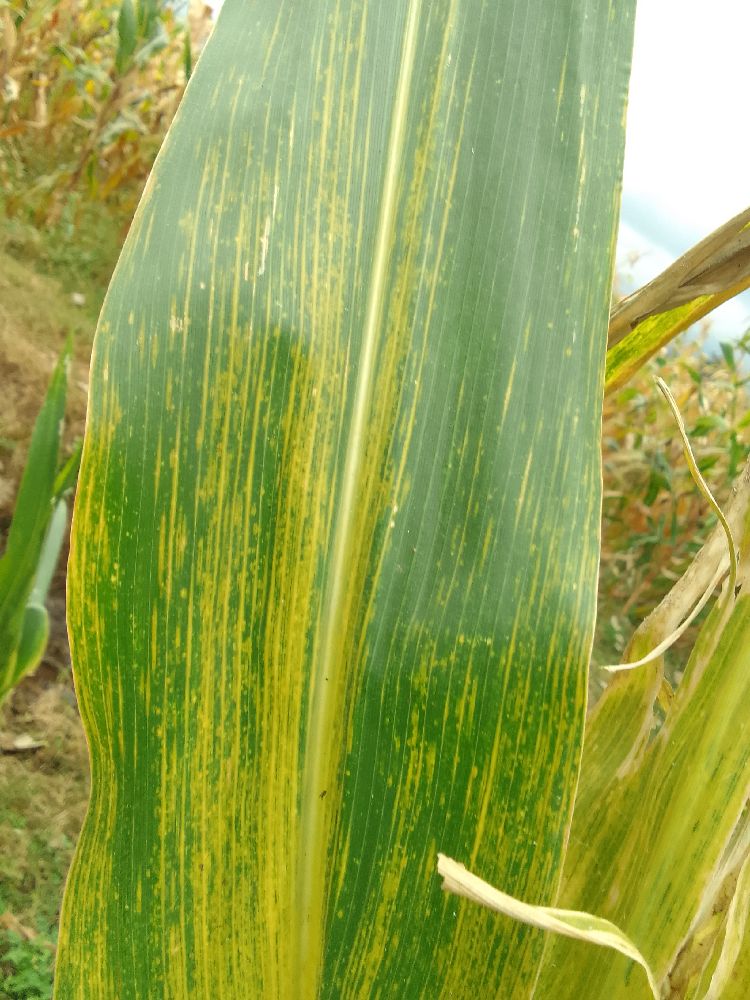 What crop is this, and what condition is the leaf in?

maize, maize lethal necrosis
